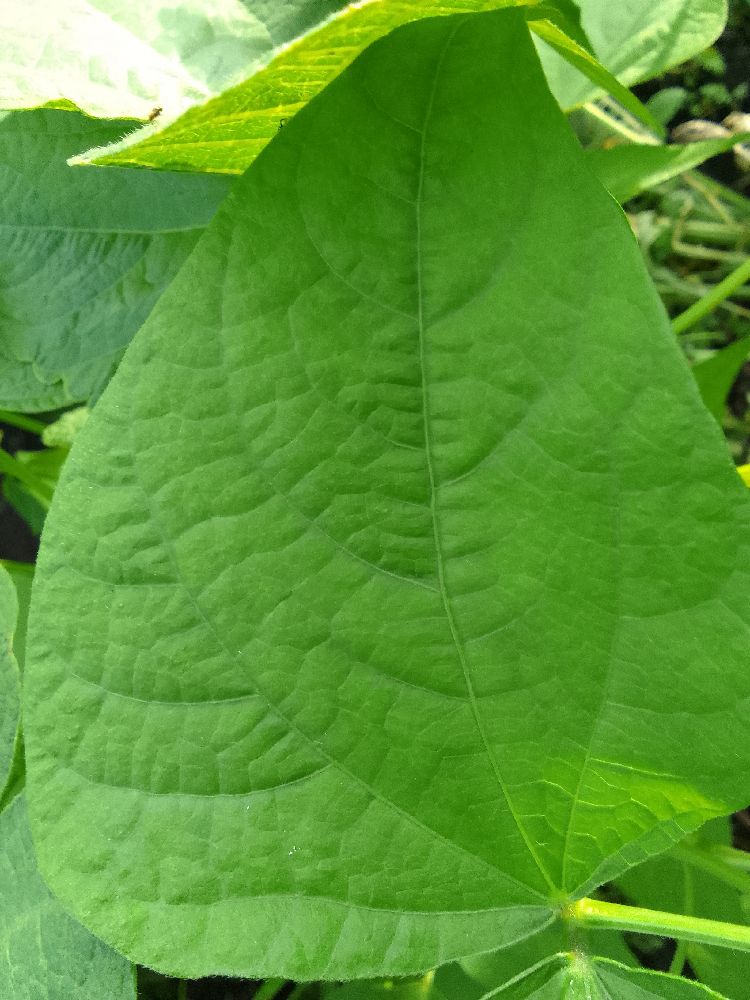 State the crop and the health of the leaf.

common bean, healthy
